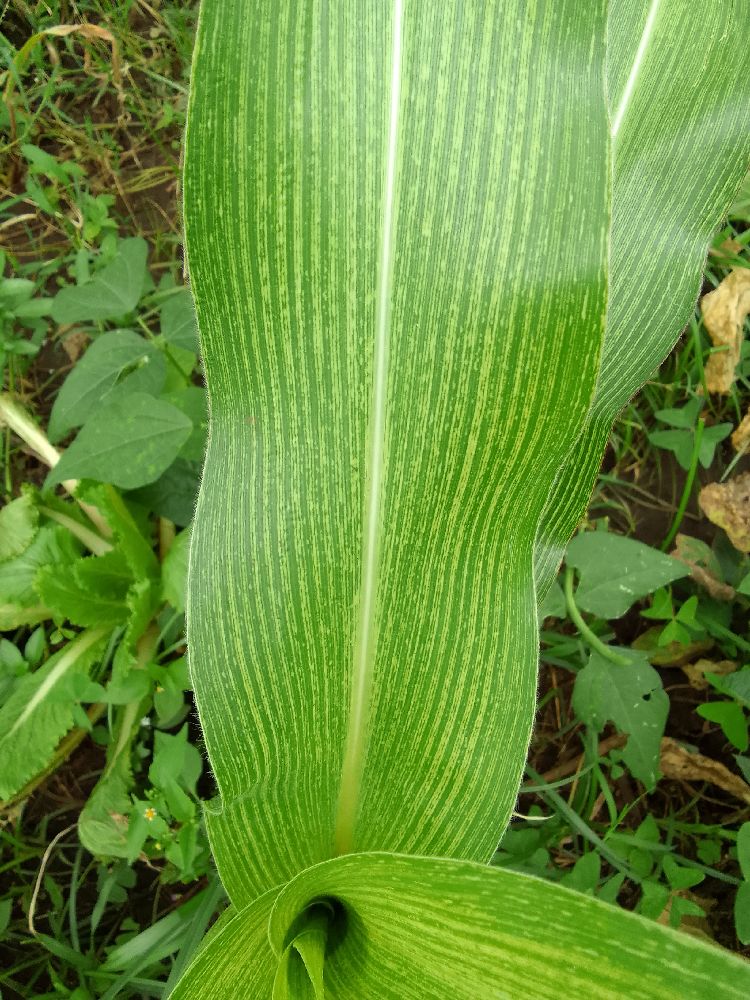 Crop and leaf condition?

maize, maize streak virus
